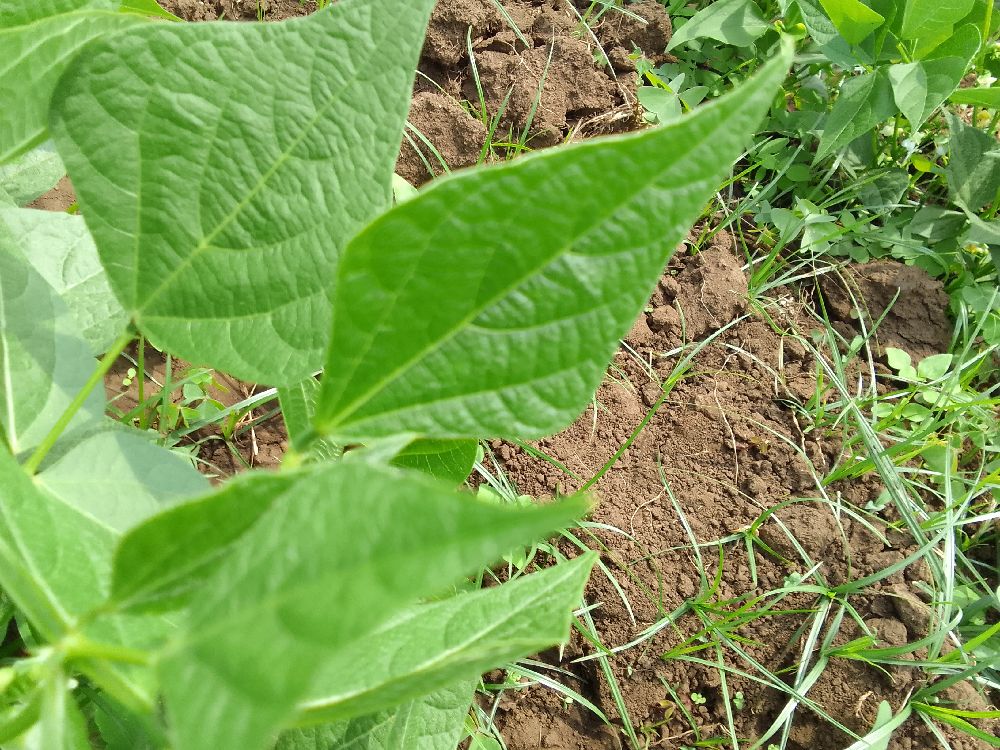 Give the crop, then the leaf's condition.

common bean, healthy
